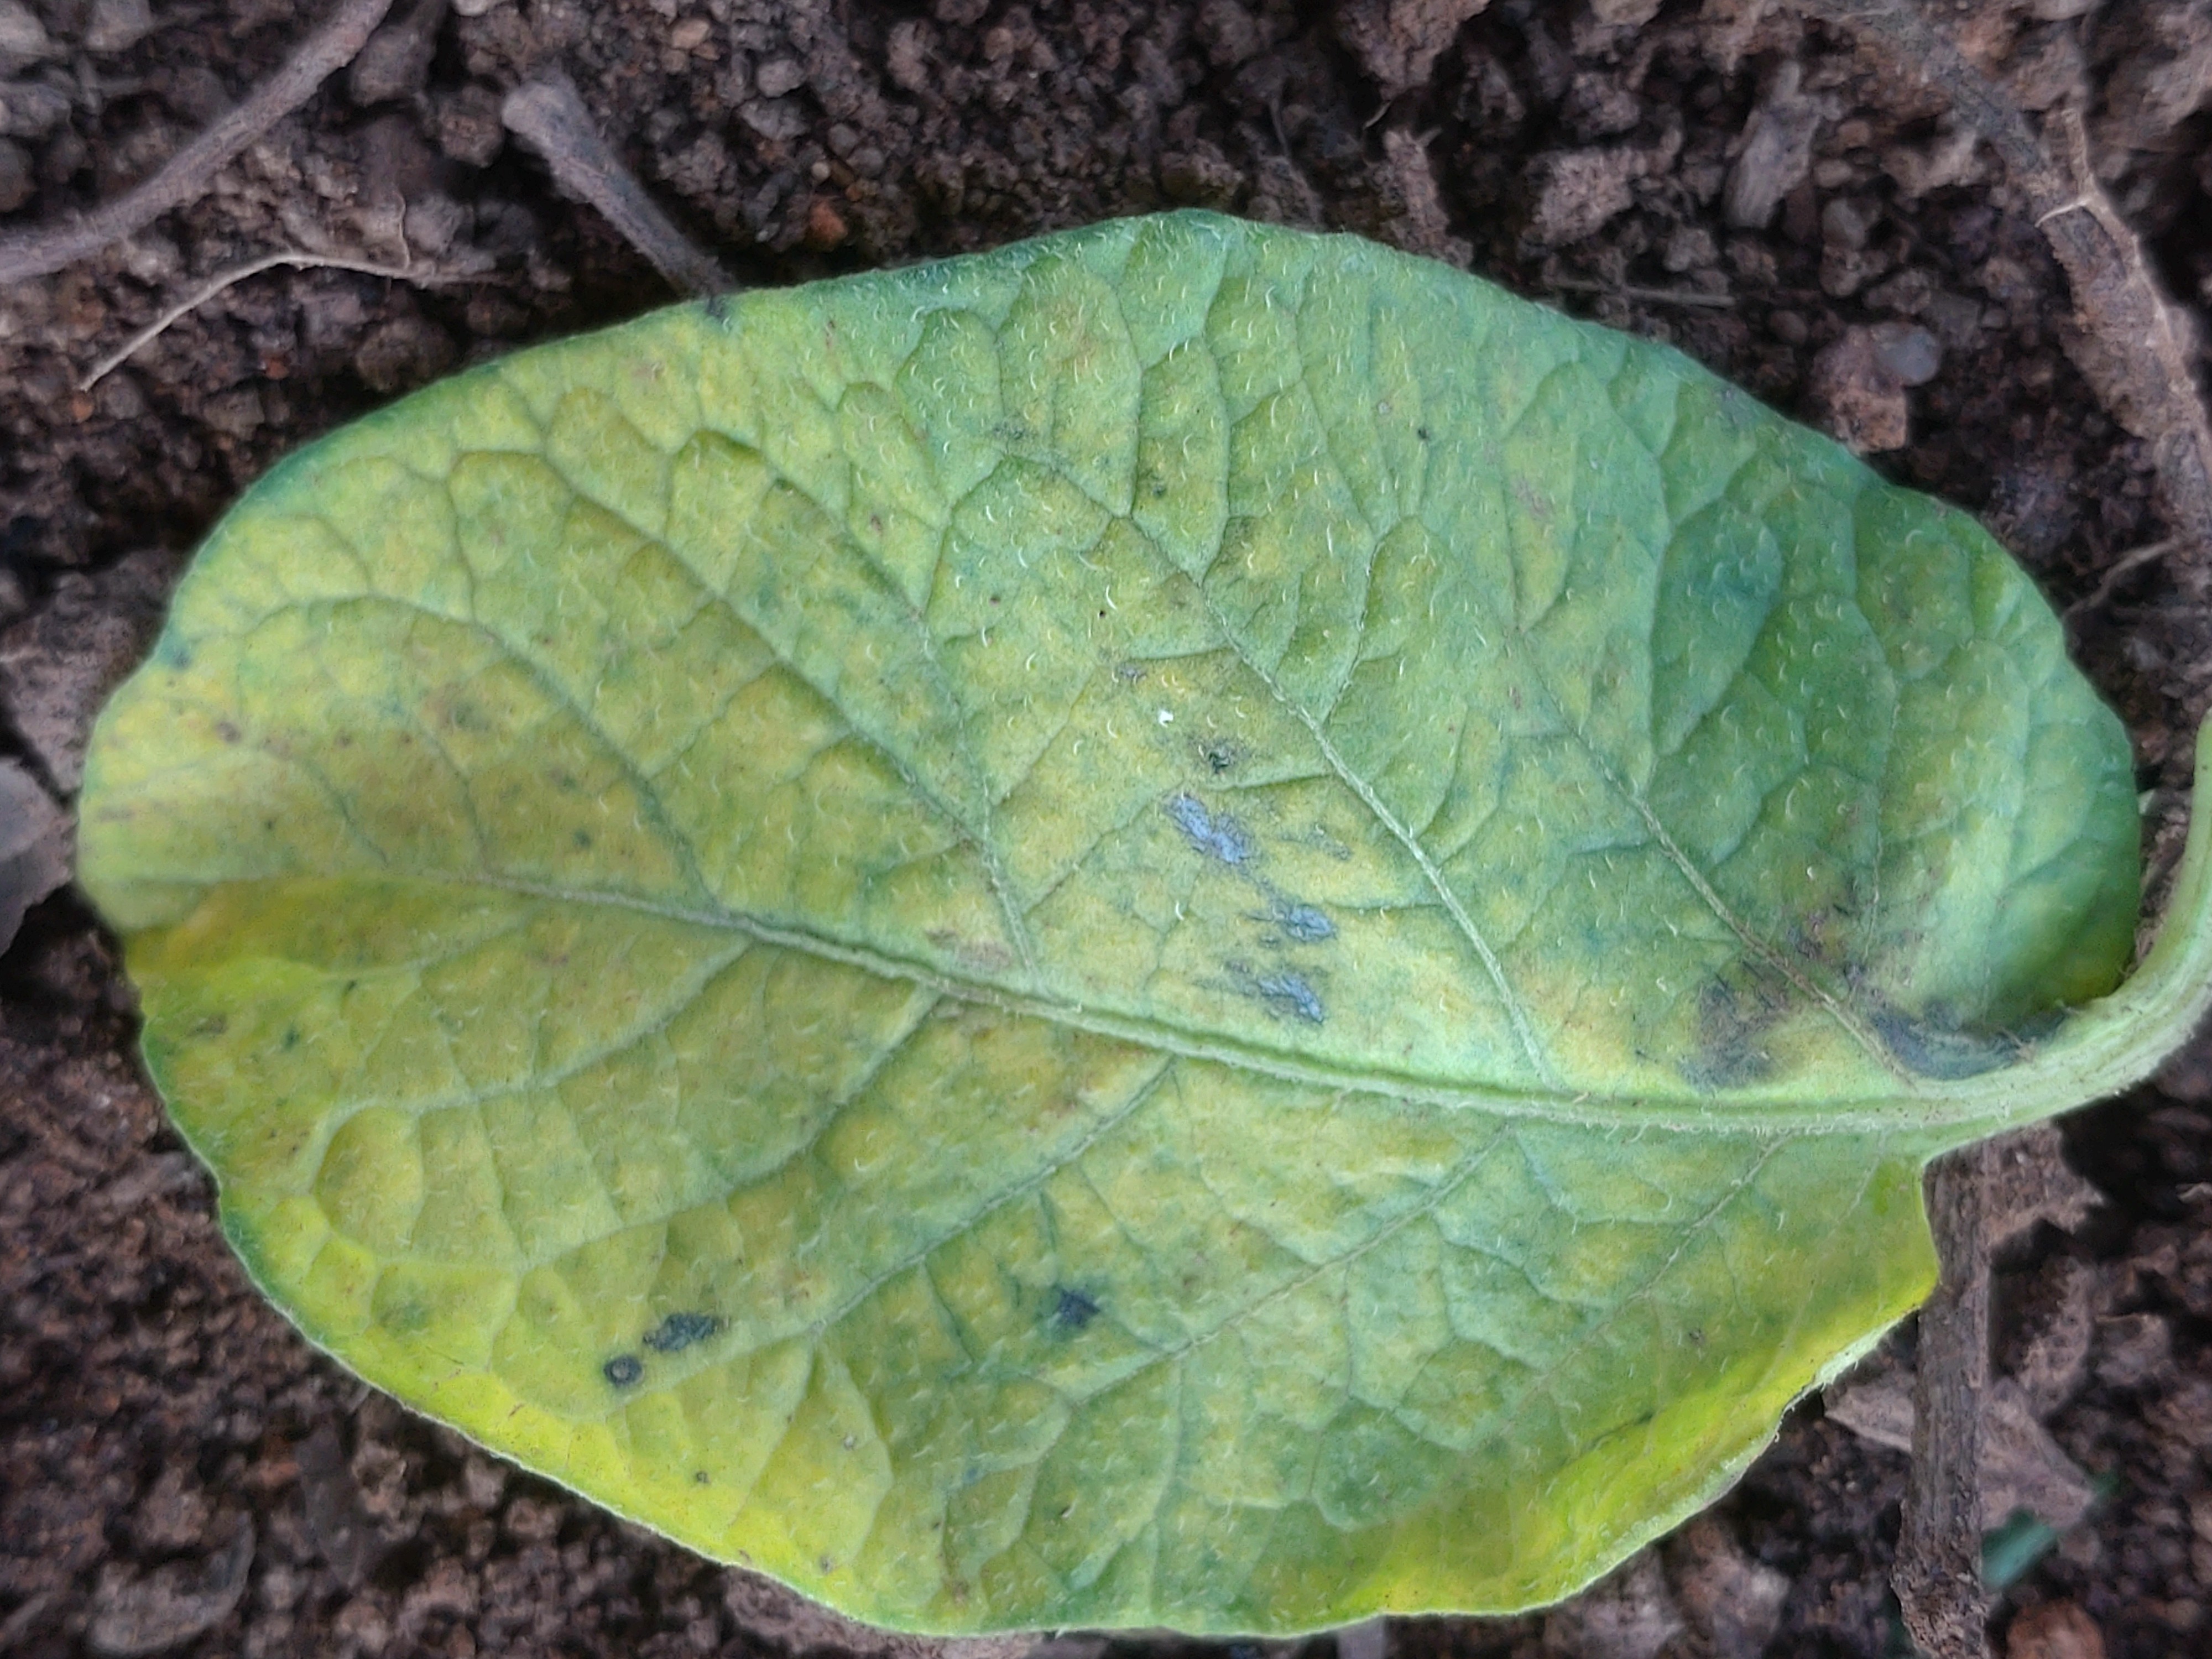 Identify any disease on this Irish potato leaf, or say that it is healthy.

late blight
